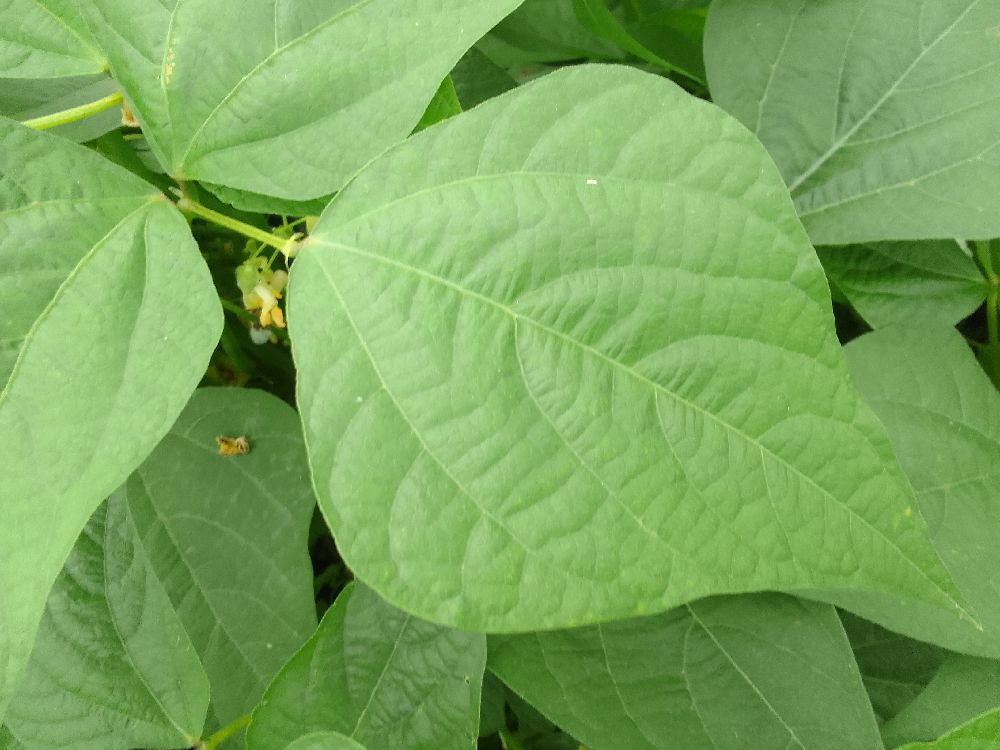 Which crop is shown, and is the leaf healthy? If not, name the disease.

common bean, healthy
